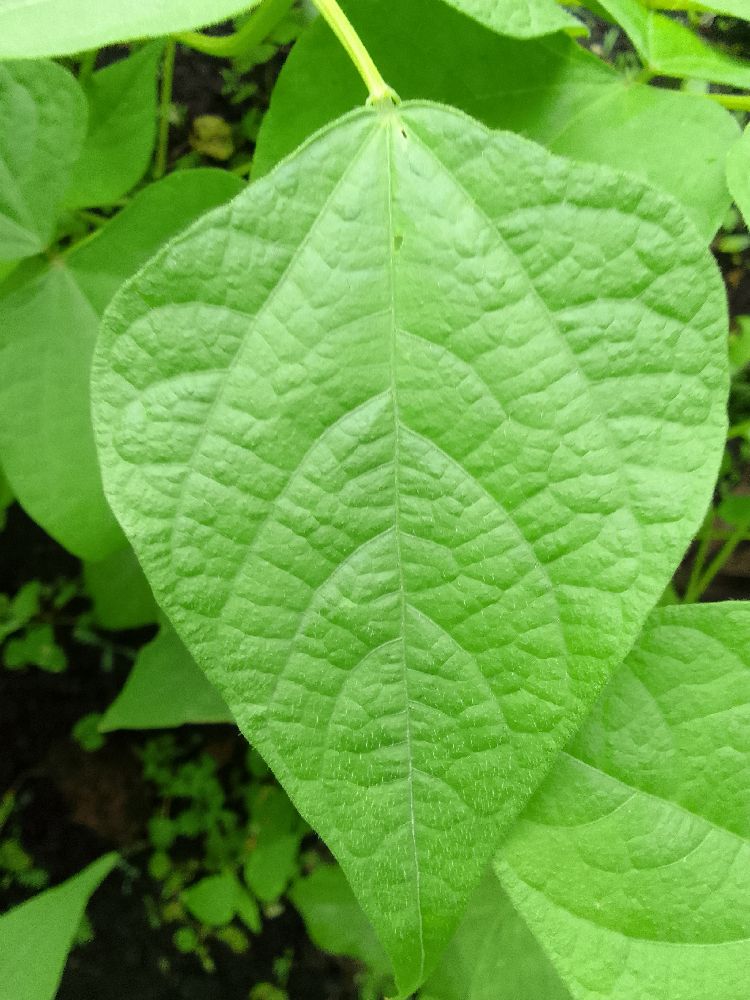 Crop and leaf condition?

common bean, healthy
